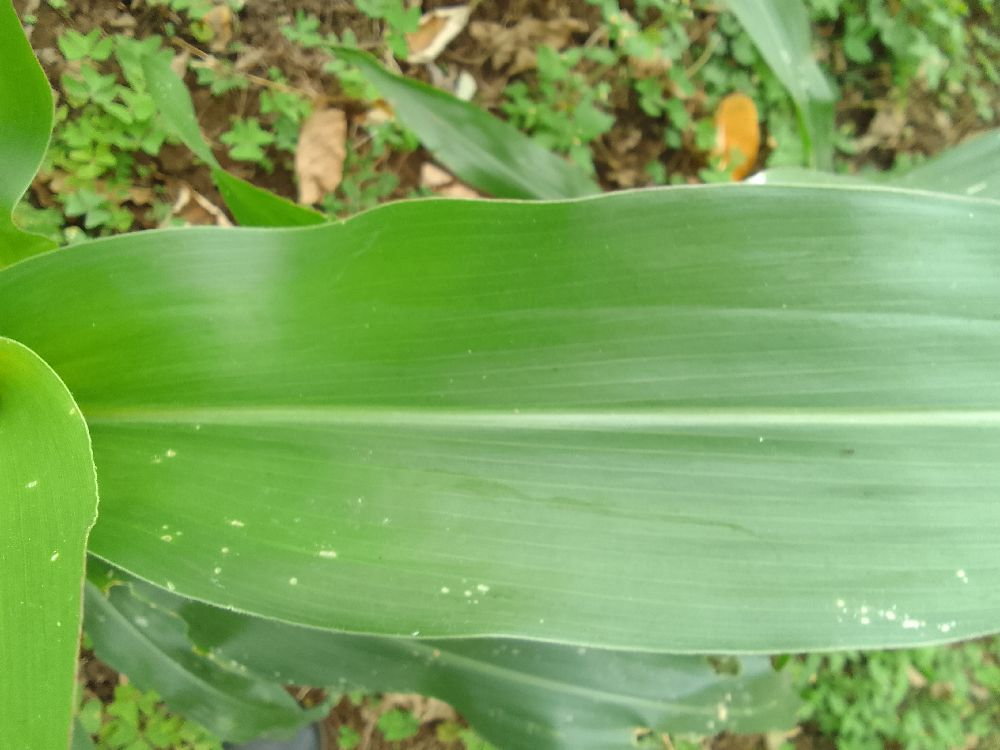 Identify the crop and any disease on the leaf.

maize, healthy
